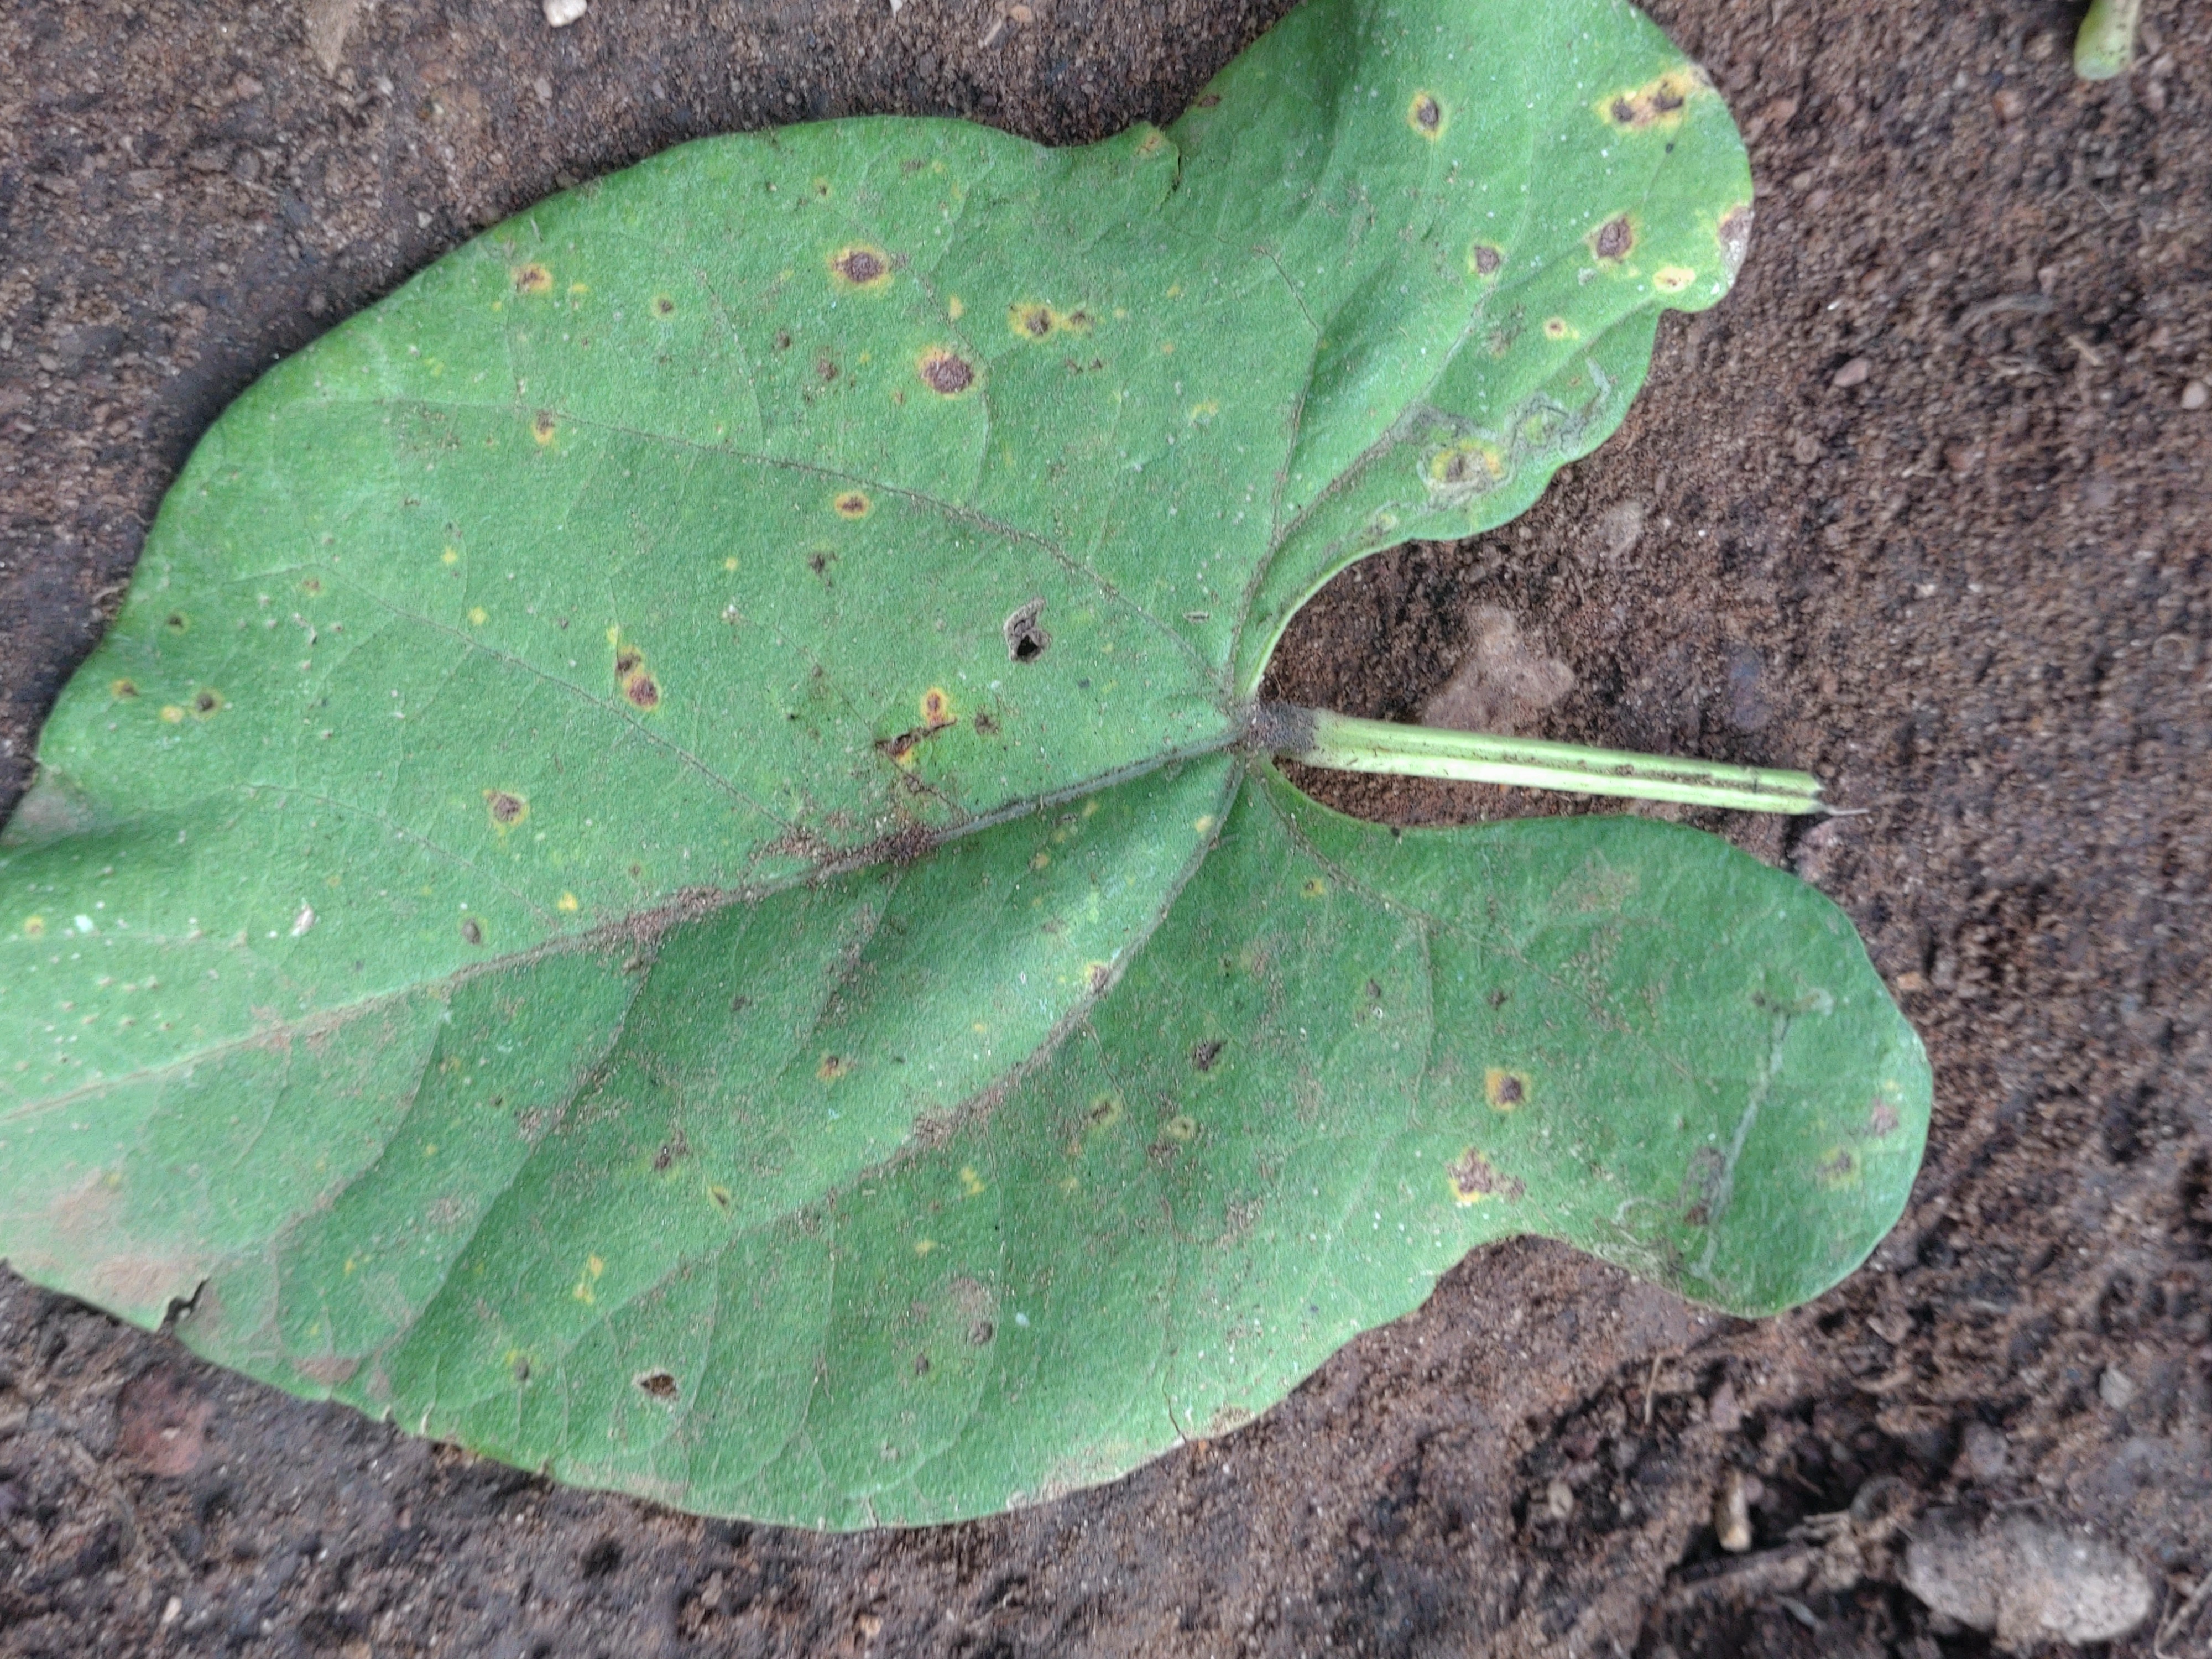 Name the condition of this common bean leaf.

anthracnose
